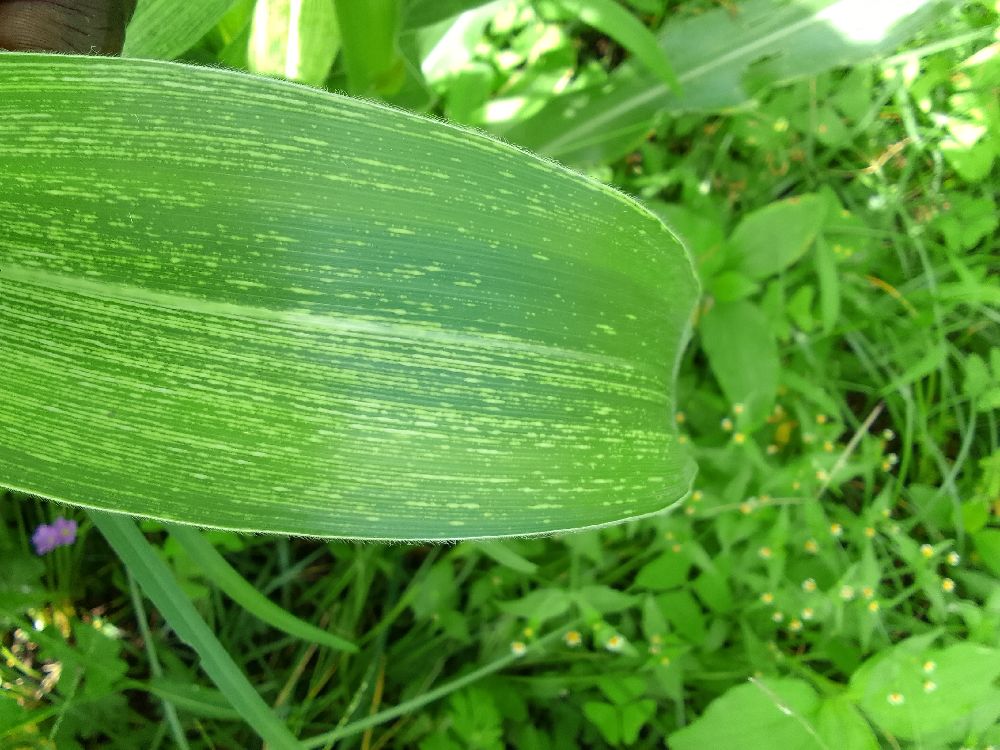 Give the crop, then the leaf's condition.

maize, maize streak virus
